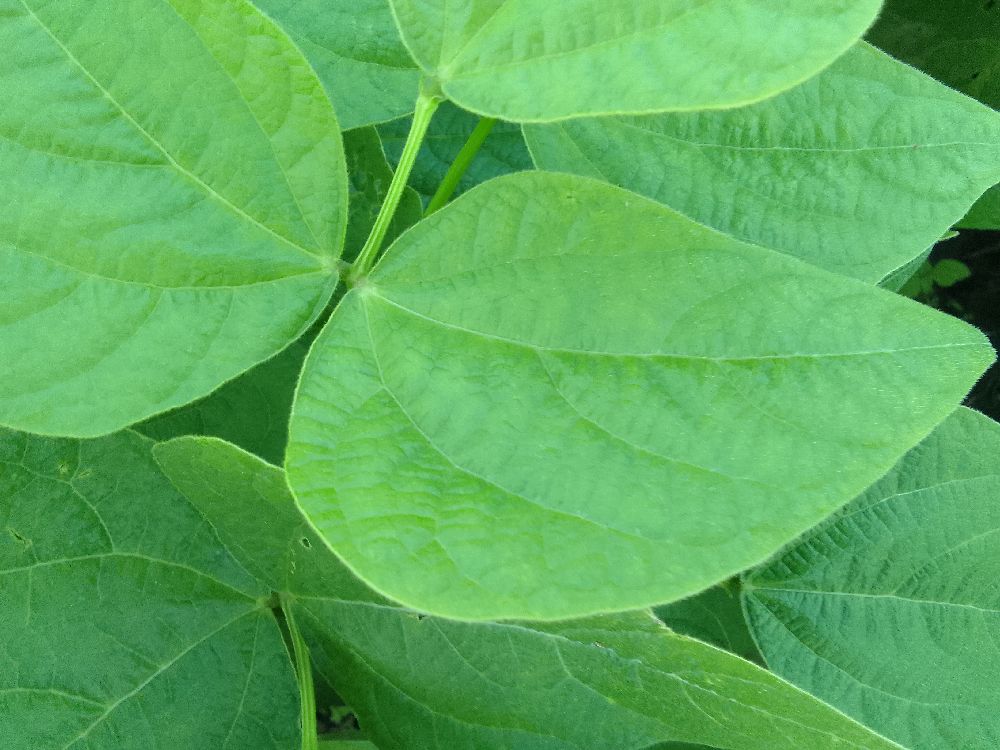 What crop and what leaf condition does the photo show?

common bean, healthy
